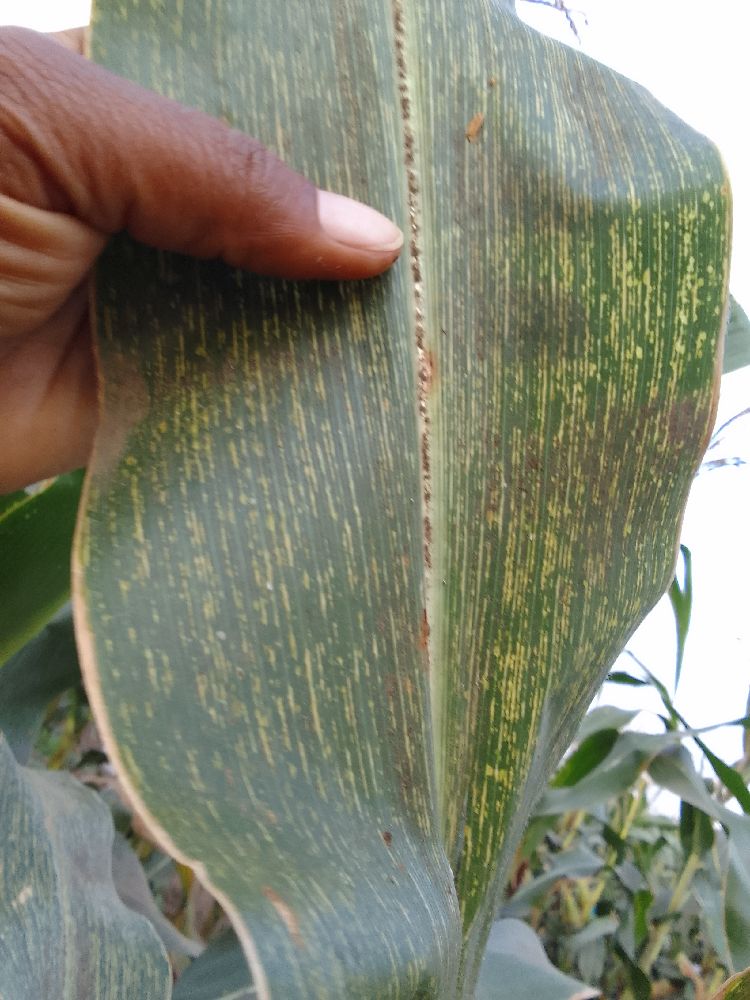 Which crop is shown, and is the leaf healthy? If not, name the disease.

maize, maize streak virus
